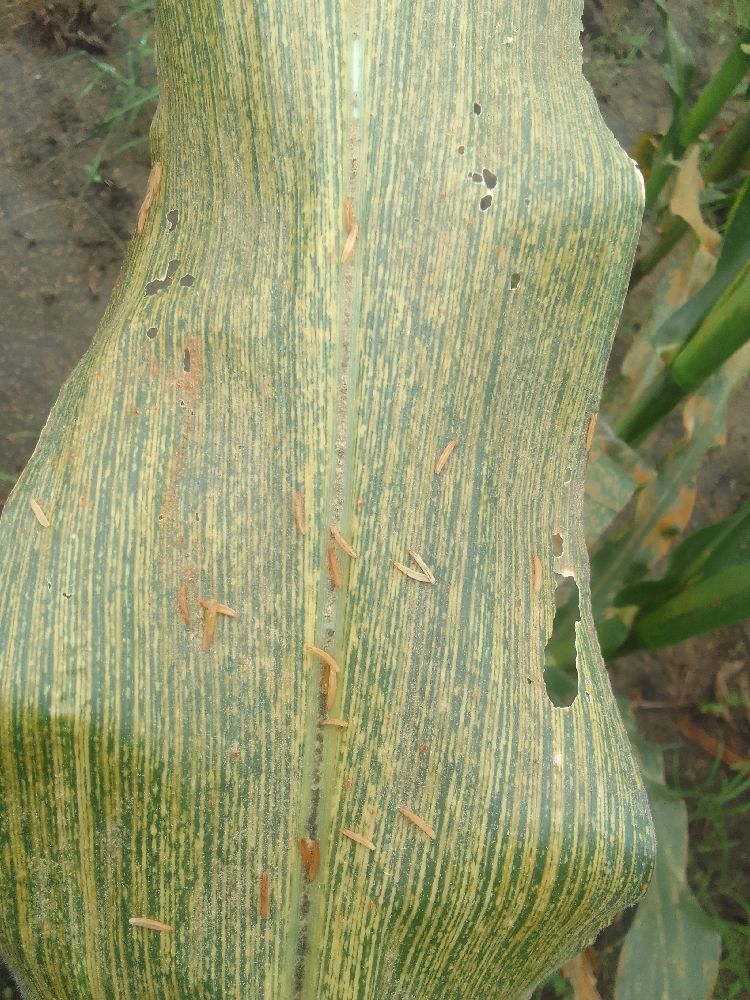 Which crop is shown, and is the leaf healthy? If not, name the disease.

maize, maize streak virus
